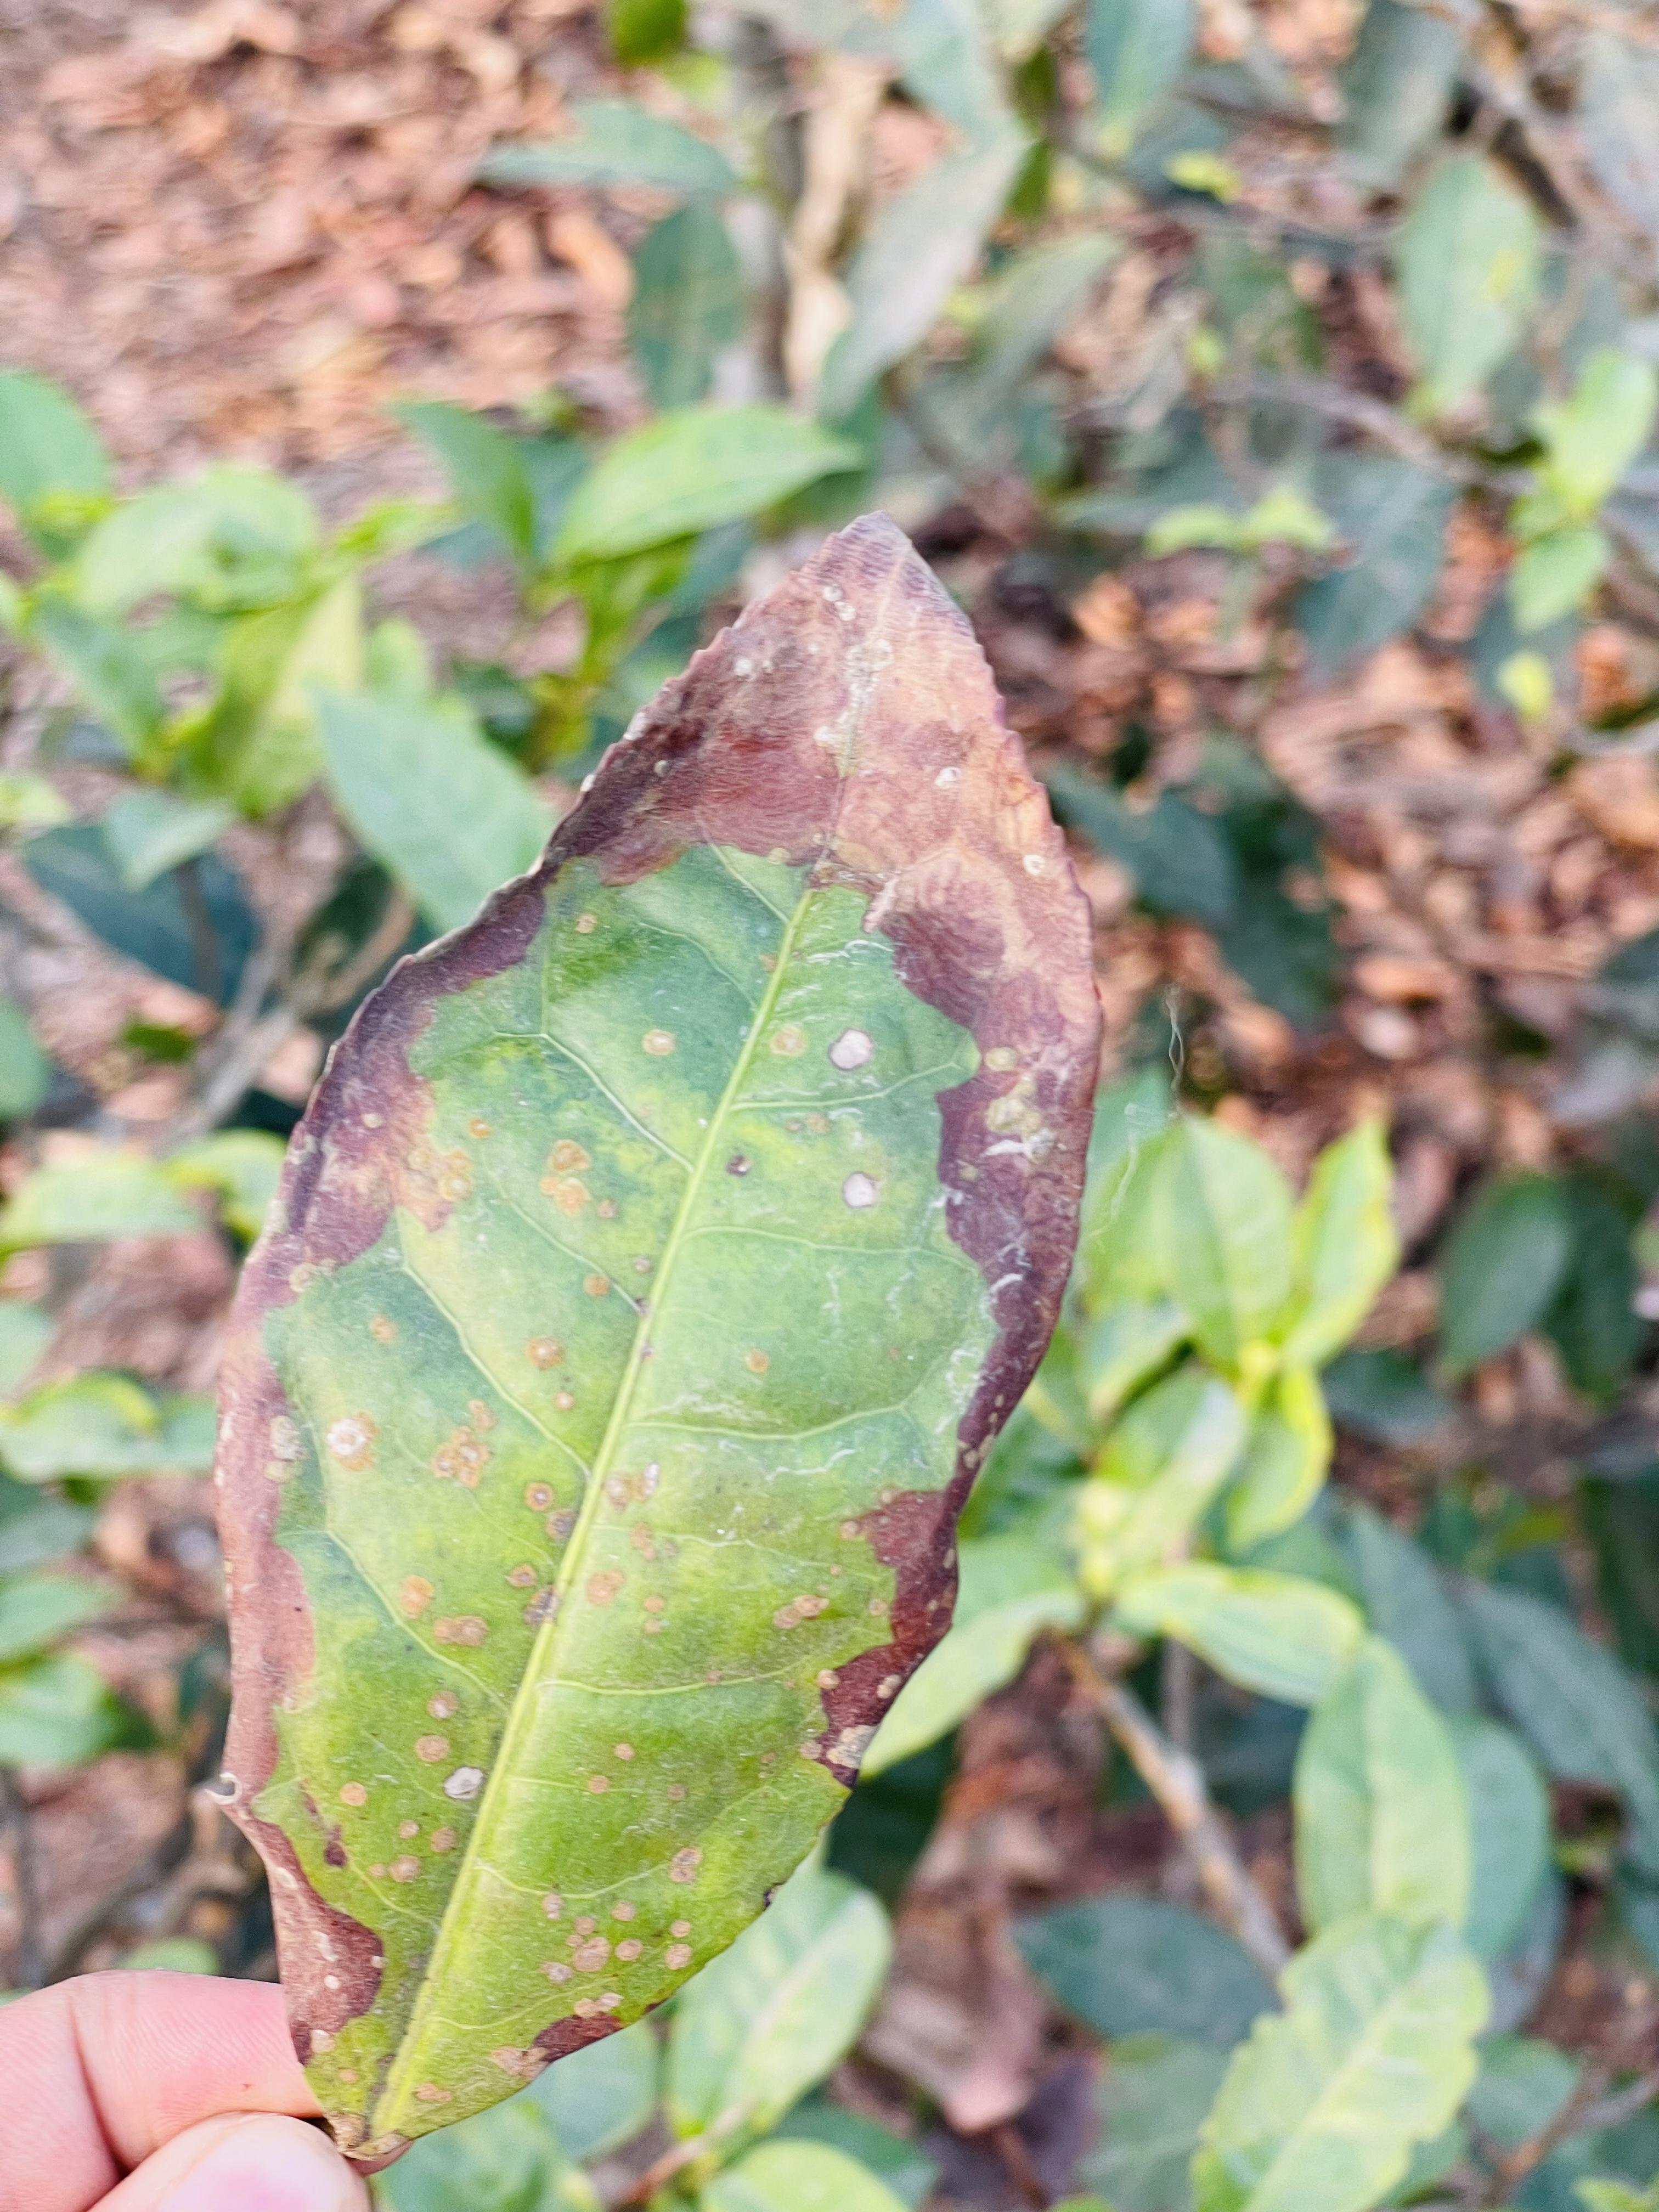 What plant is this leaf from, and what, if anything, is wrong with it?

tea, blight
